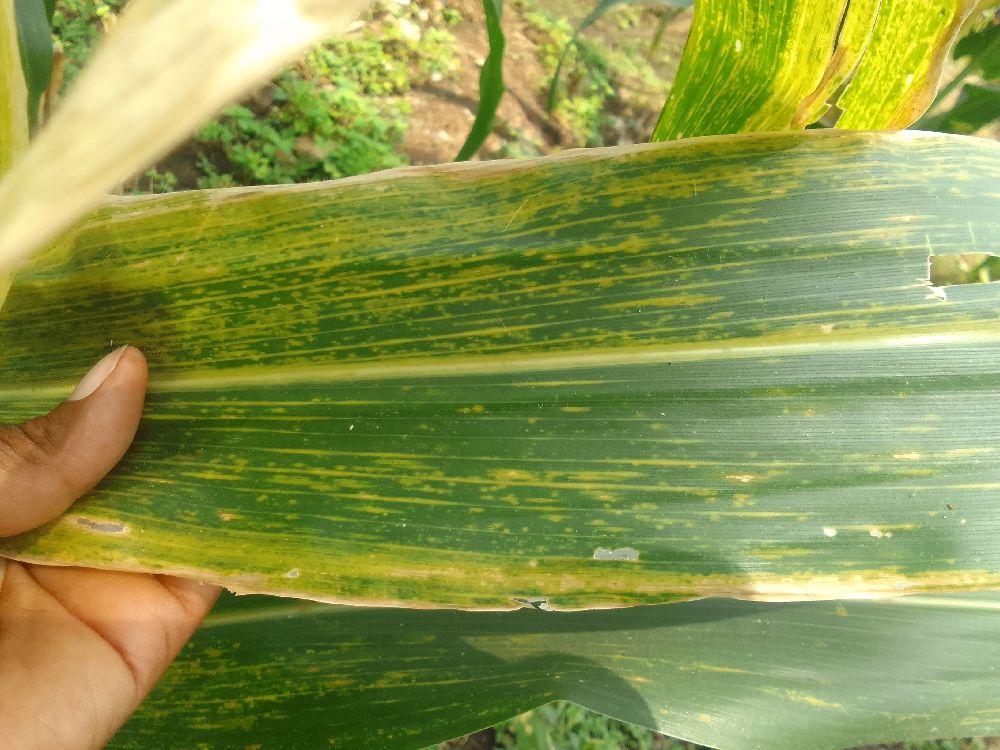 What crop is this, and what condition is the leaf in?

maize, maize lethal necrosis
